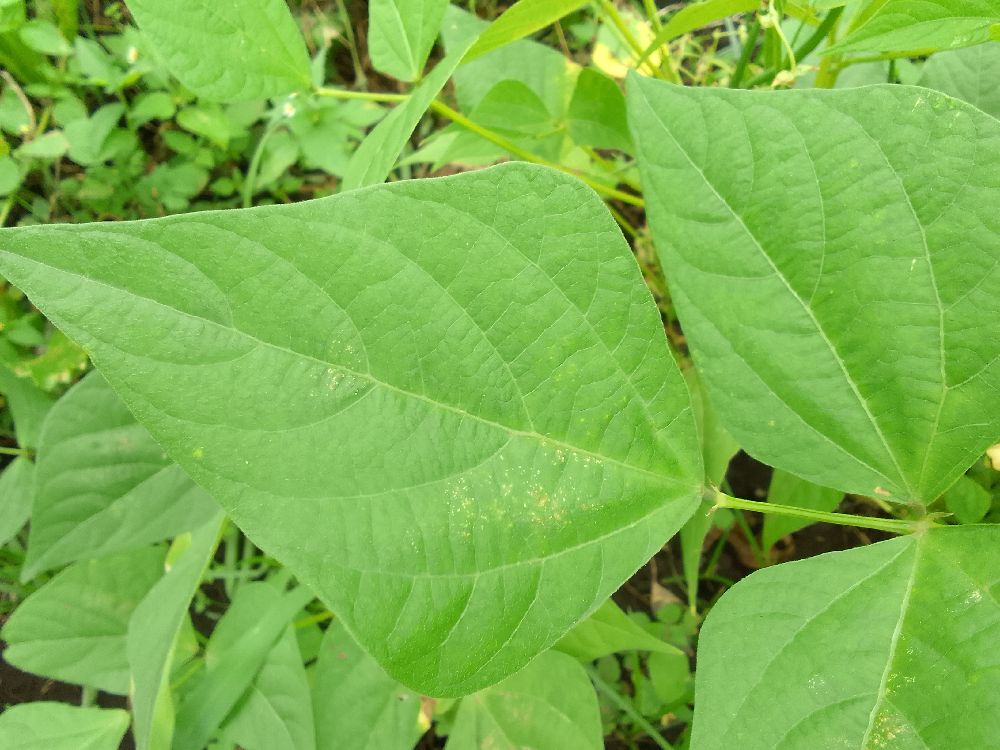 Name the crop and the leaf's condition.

common bean, healthy
